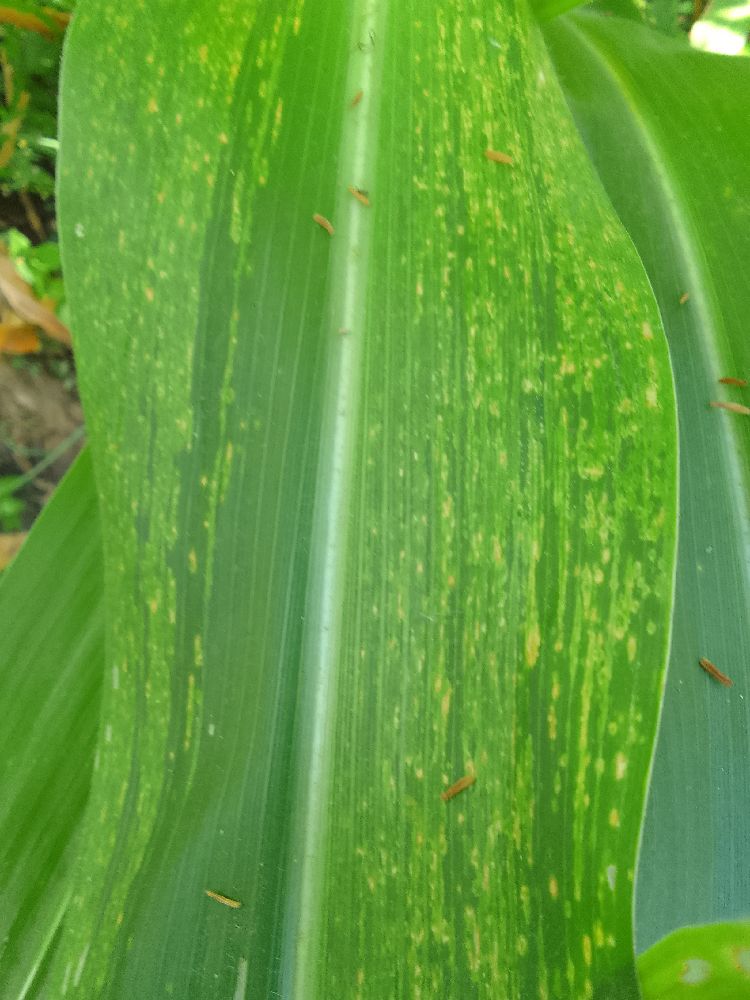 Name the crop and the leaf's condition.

maize, maize lethal necrosis
